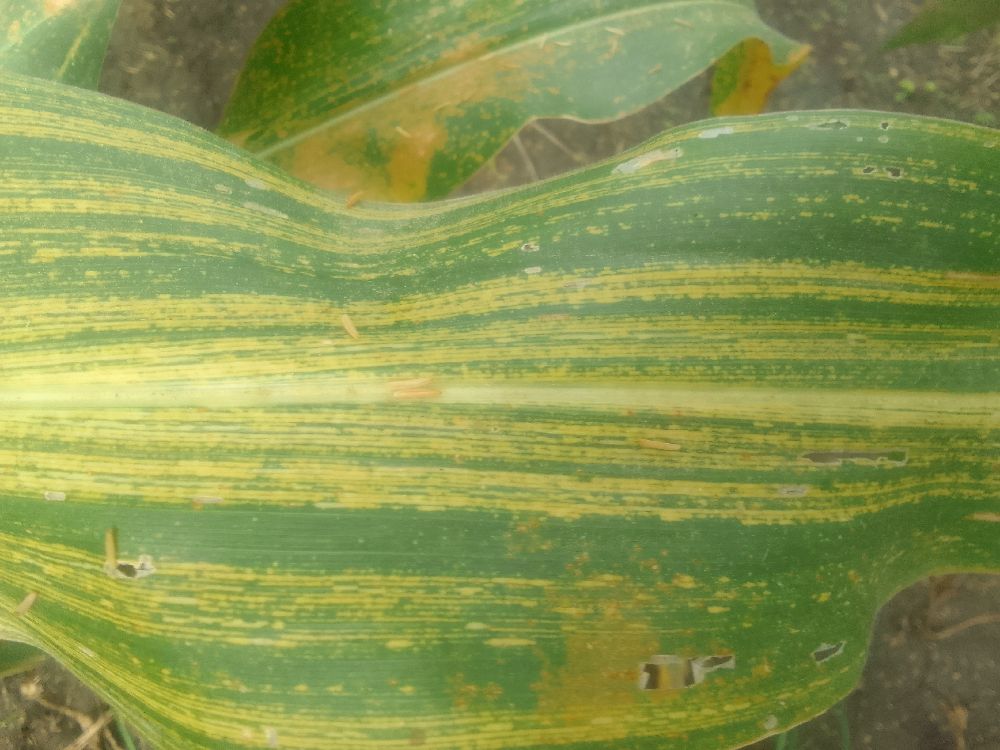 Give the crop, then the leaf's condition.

maize, maize streak virus
